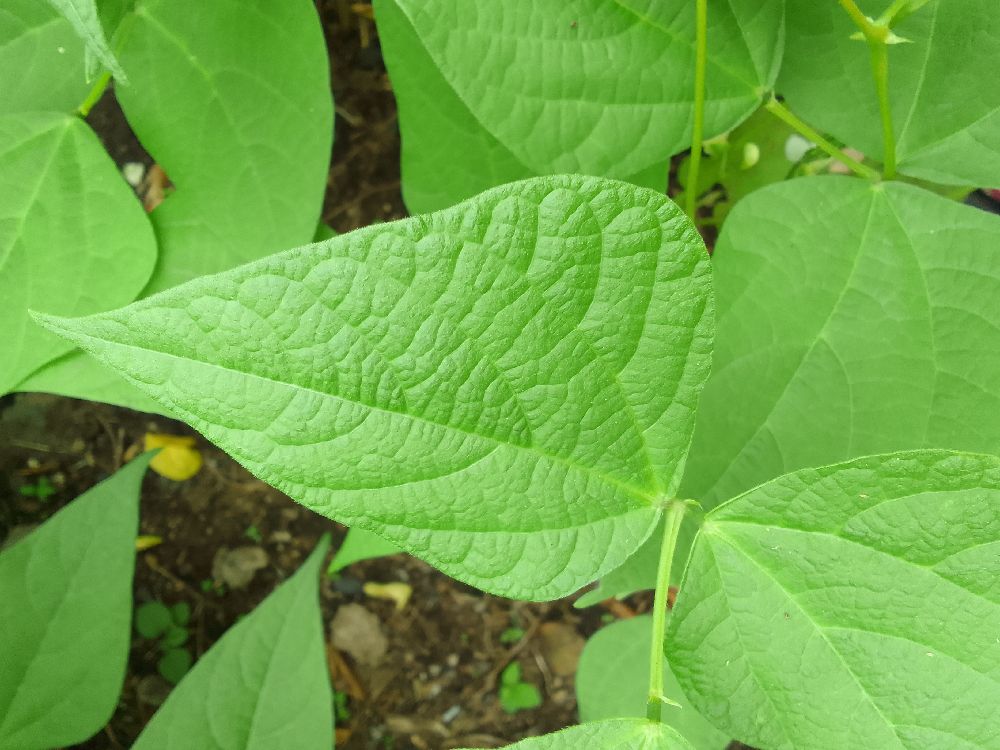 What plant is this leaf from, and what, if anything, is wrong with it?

common bean, healthy
